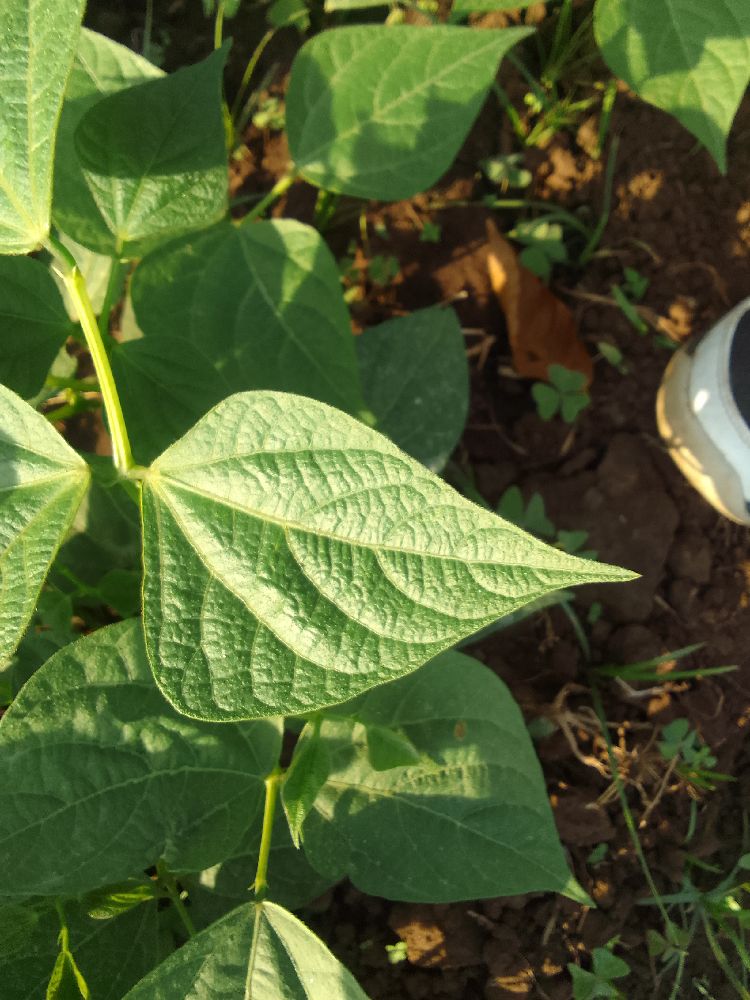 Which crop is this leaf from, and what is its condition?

common bean, healthy
